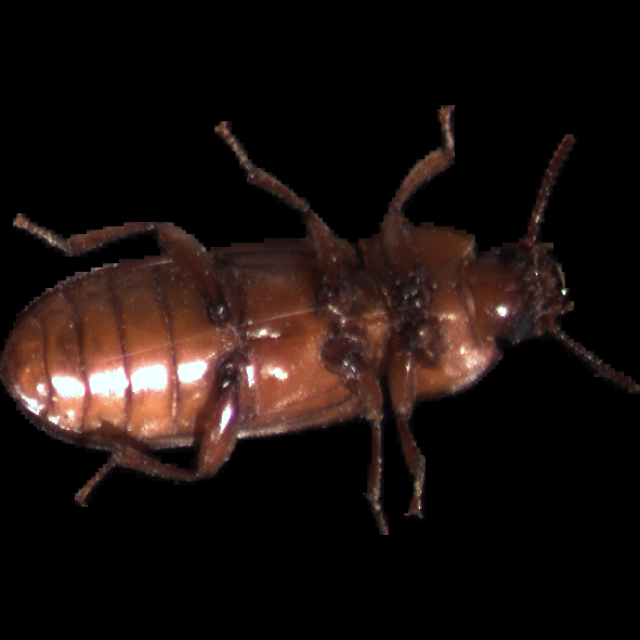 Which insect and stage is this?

mealworm beetle
